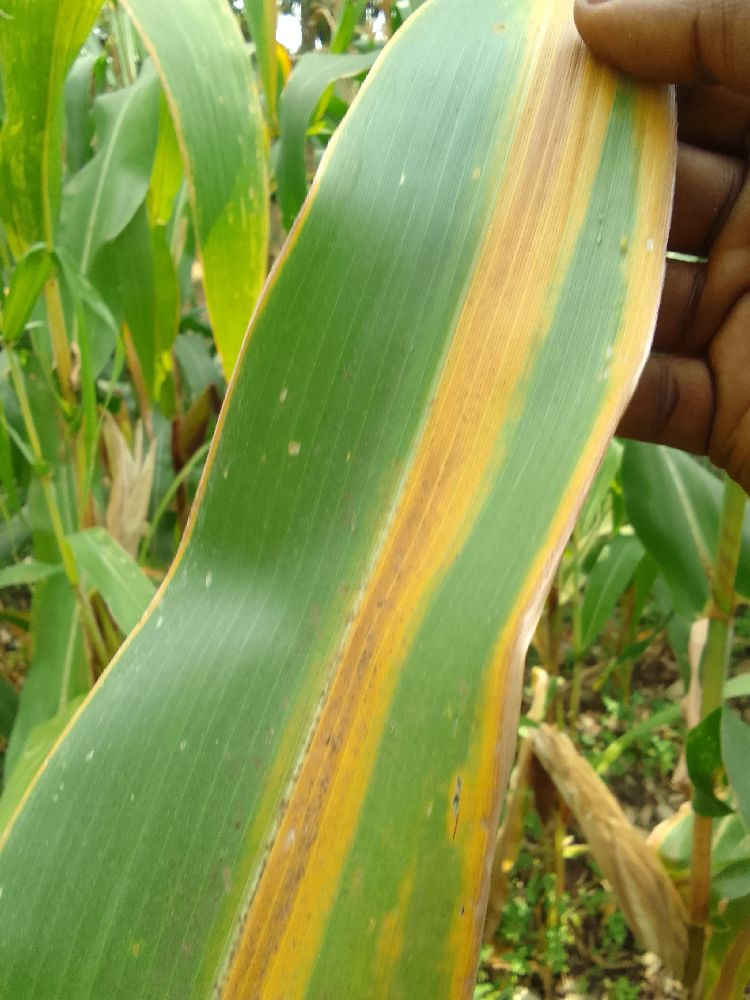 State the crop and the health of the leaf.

maize, maize lethal necrosis
